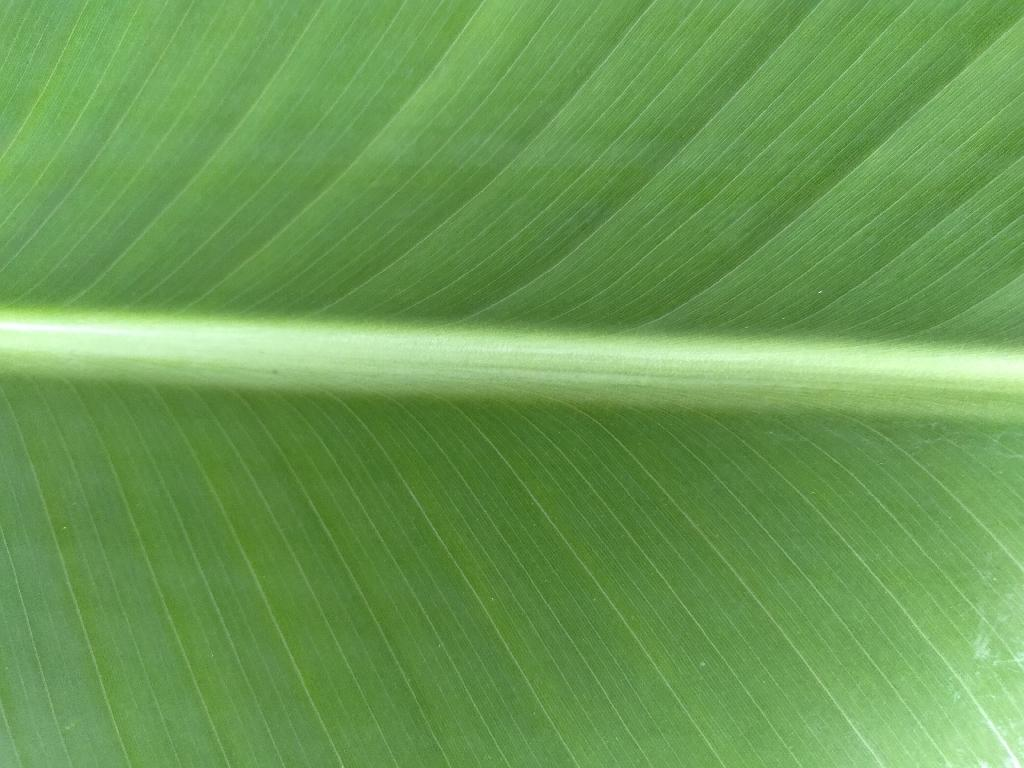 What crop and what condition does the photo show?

banana, healthy
